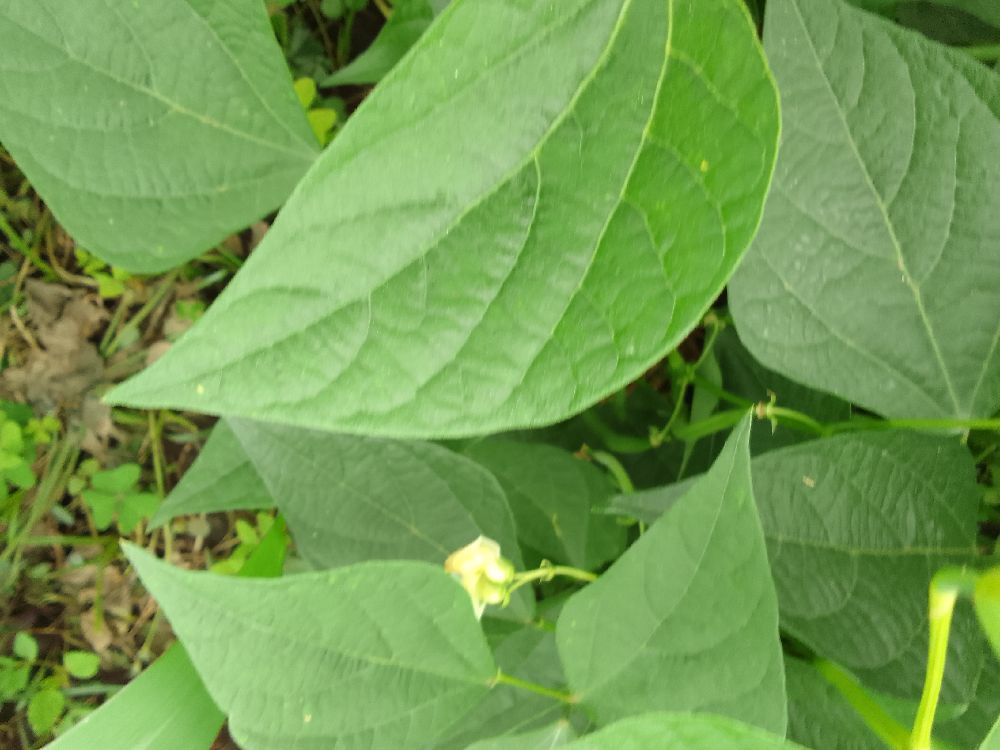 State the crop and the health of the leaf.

common bean, healthy
